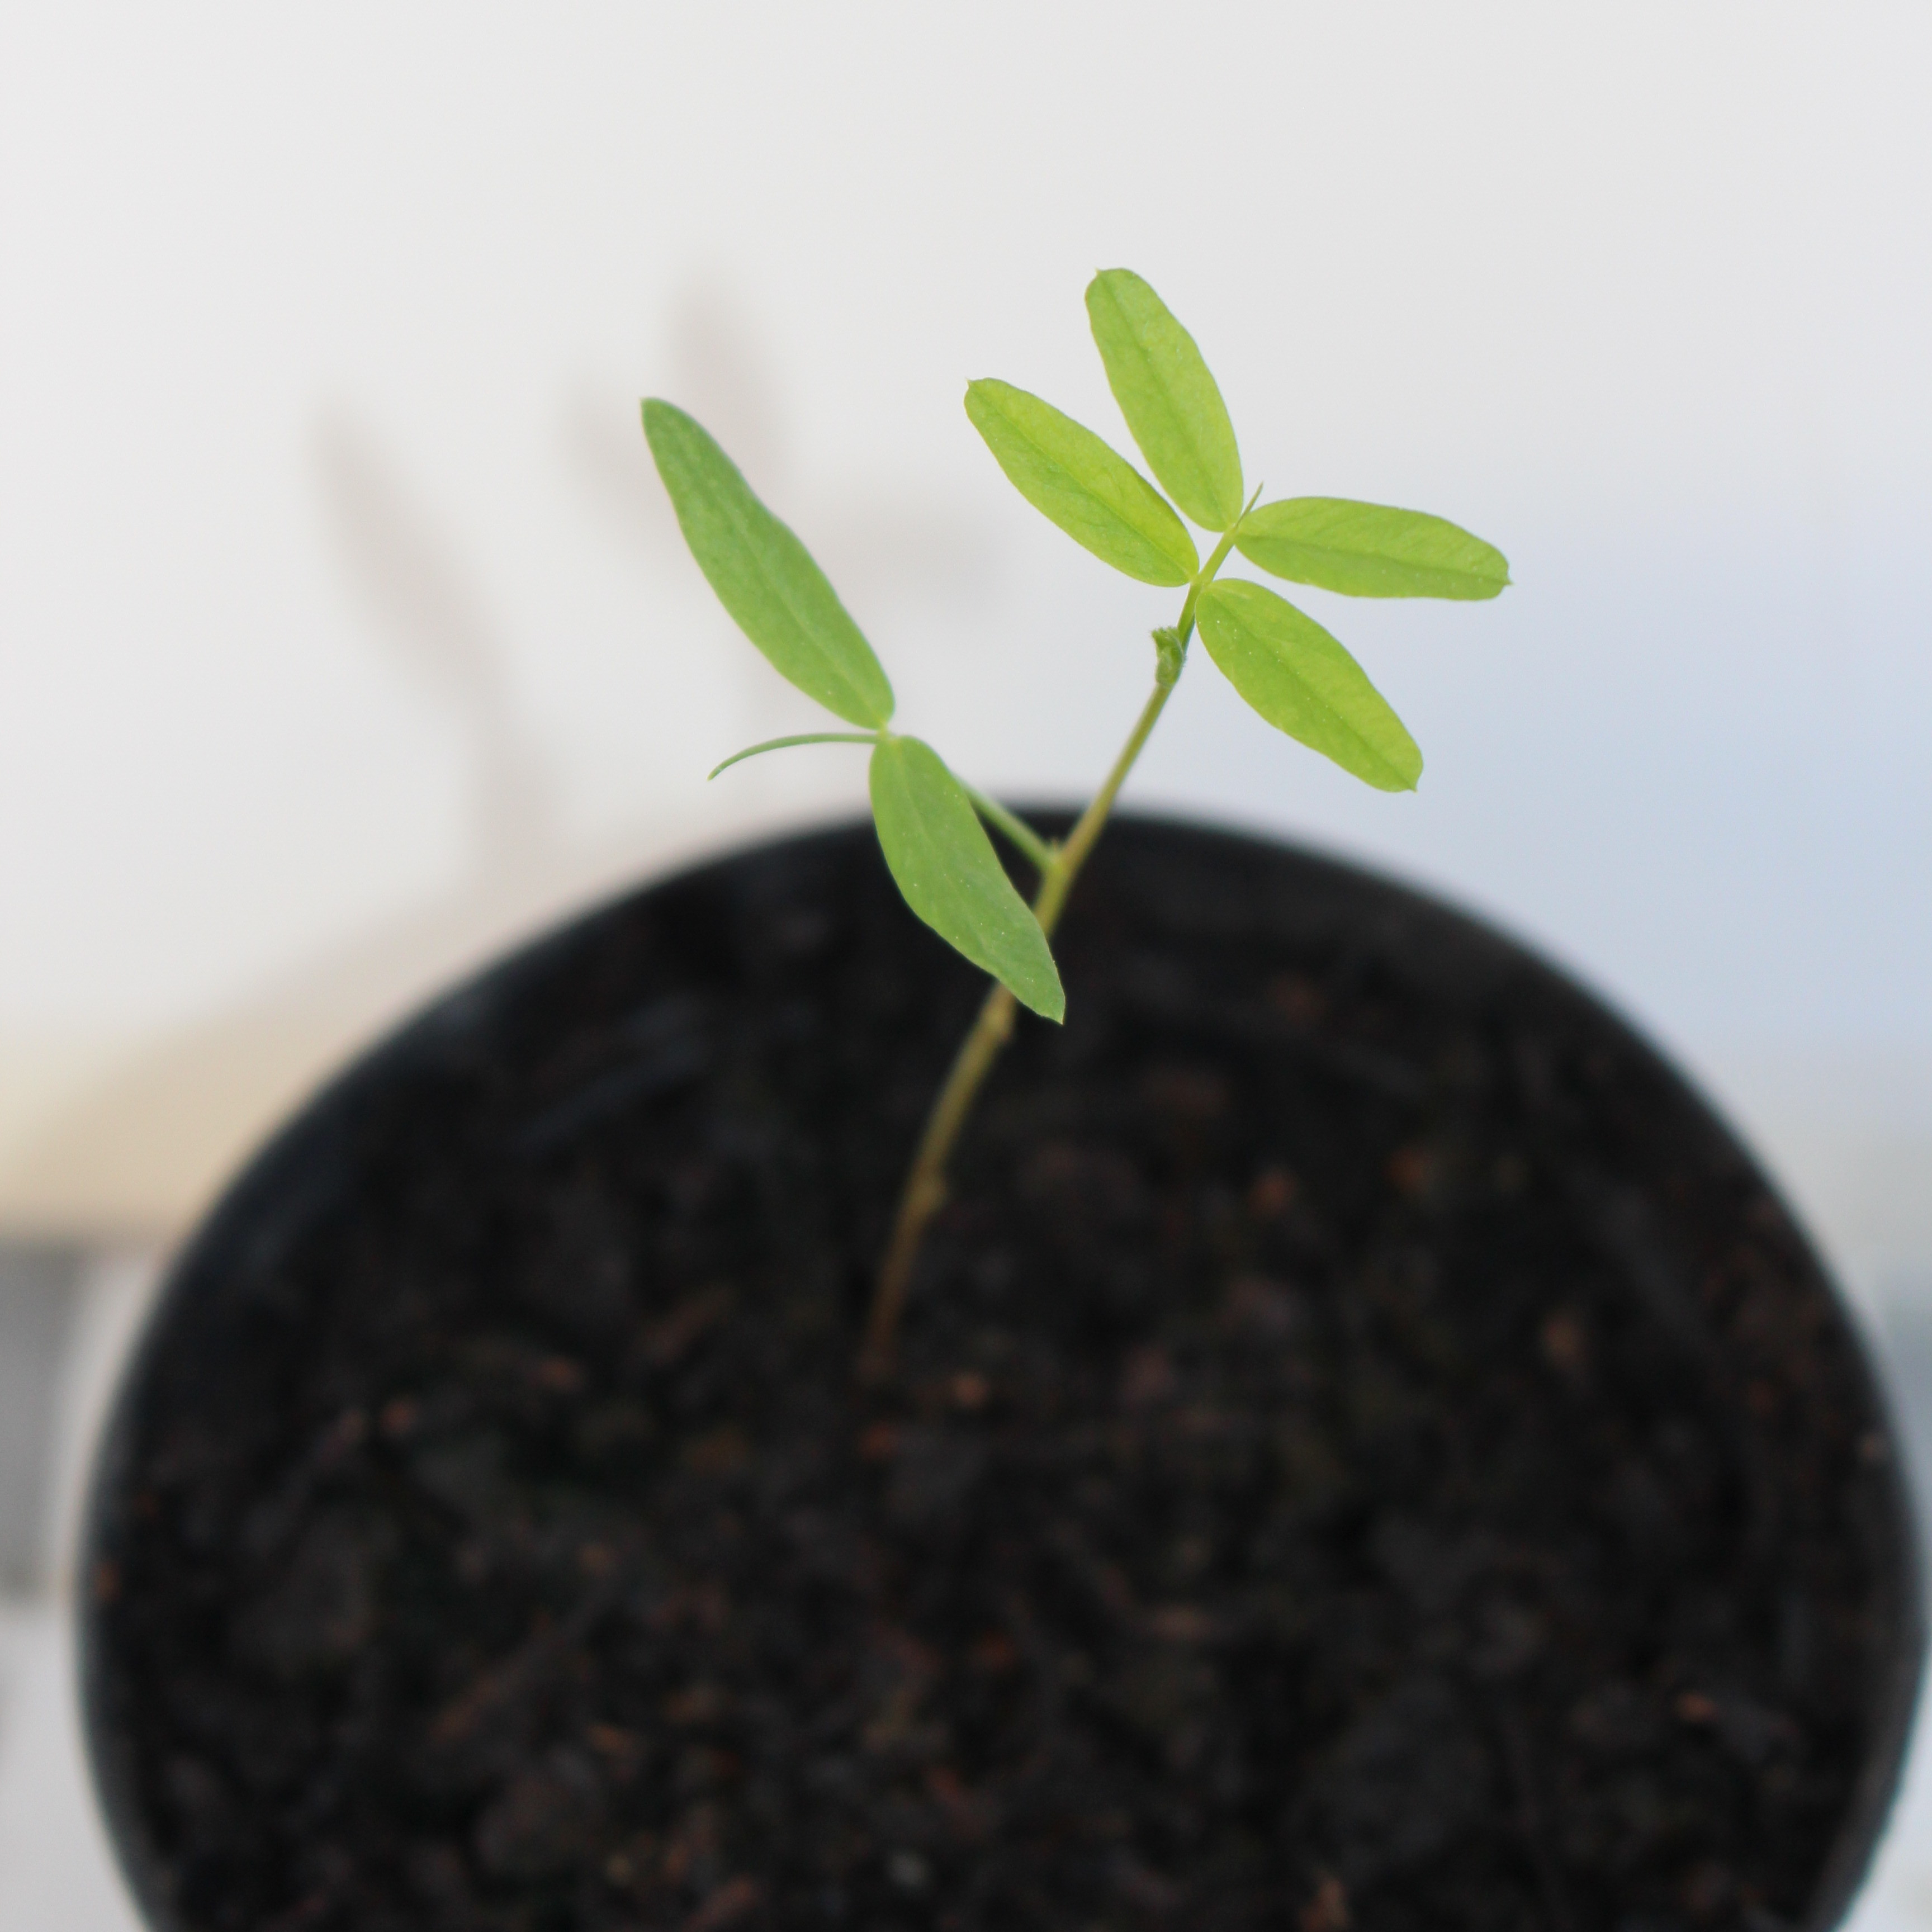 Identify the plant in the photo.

Vicia sativa
